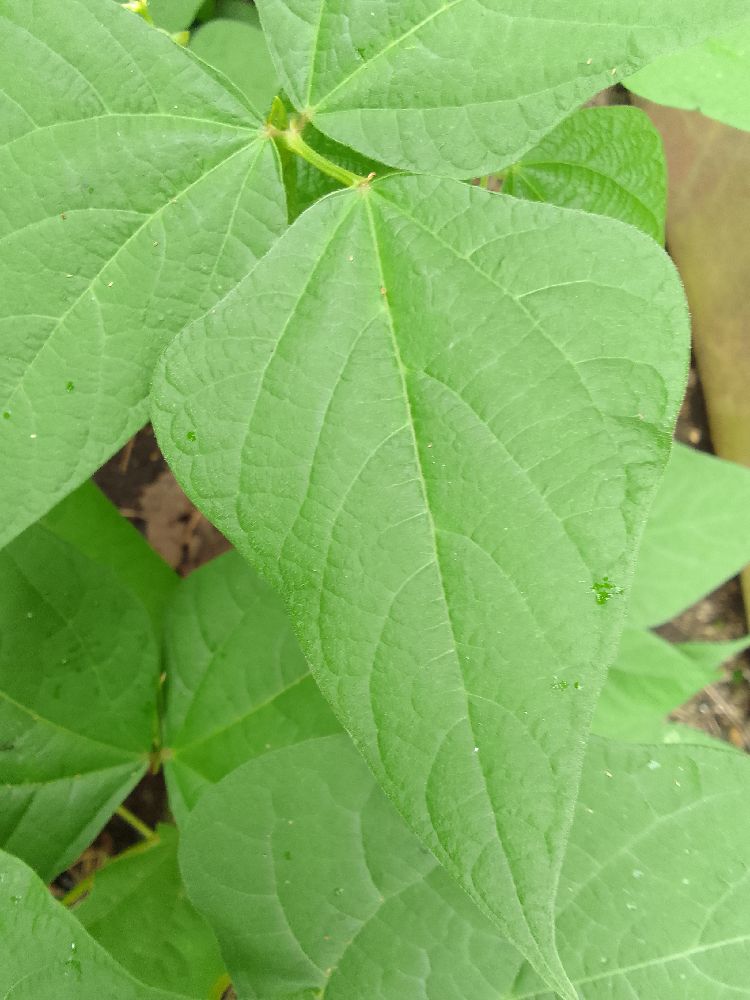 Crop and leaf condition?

common bean, healthy
